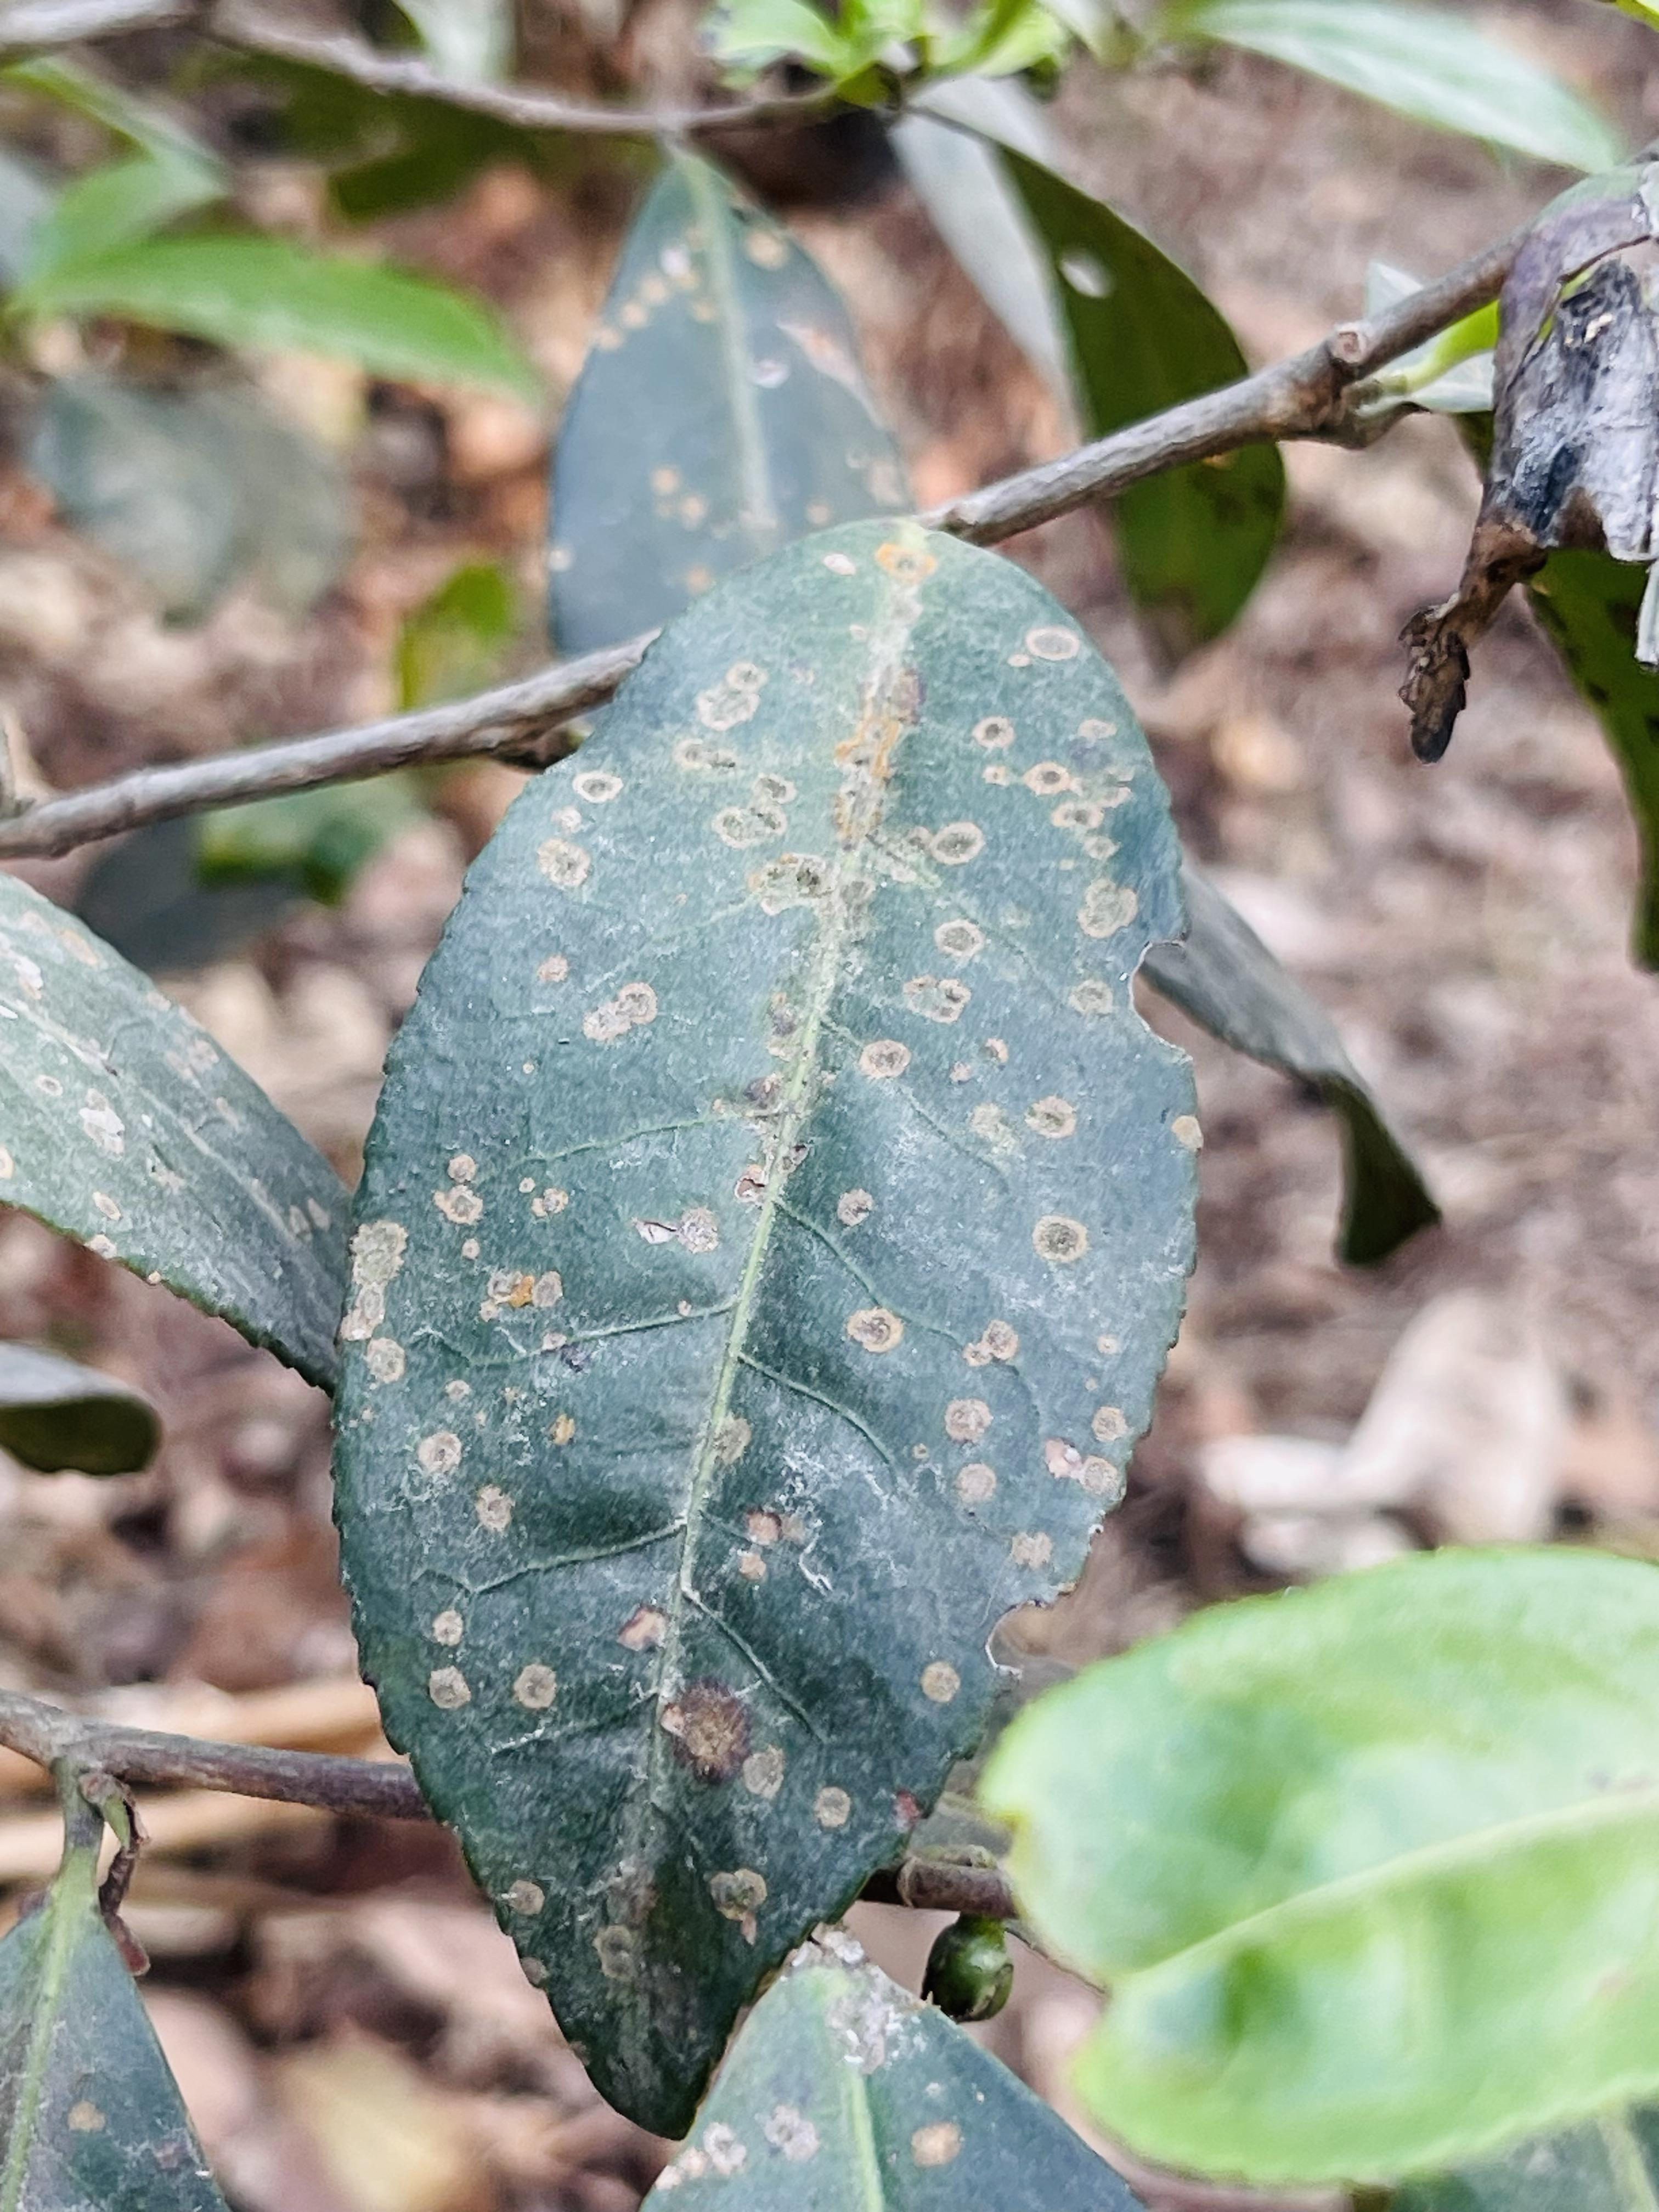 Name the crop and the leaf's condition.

tea, red rust
